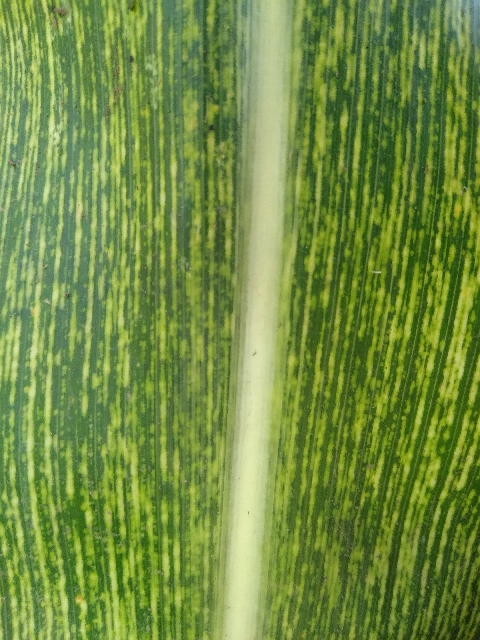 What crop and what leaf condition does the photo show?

maize, maize streak virus
